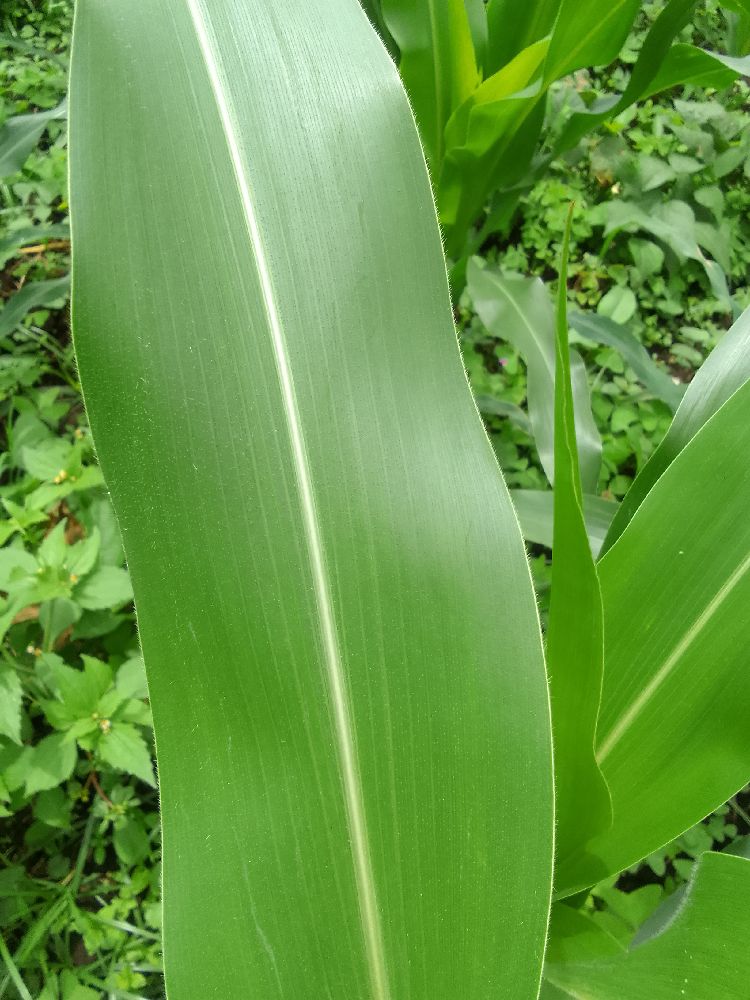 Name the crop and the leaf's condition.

maize, healthy
